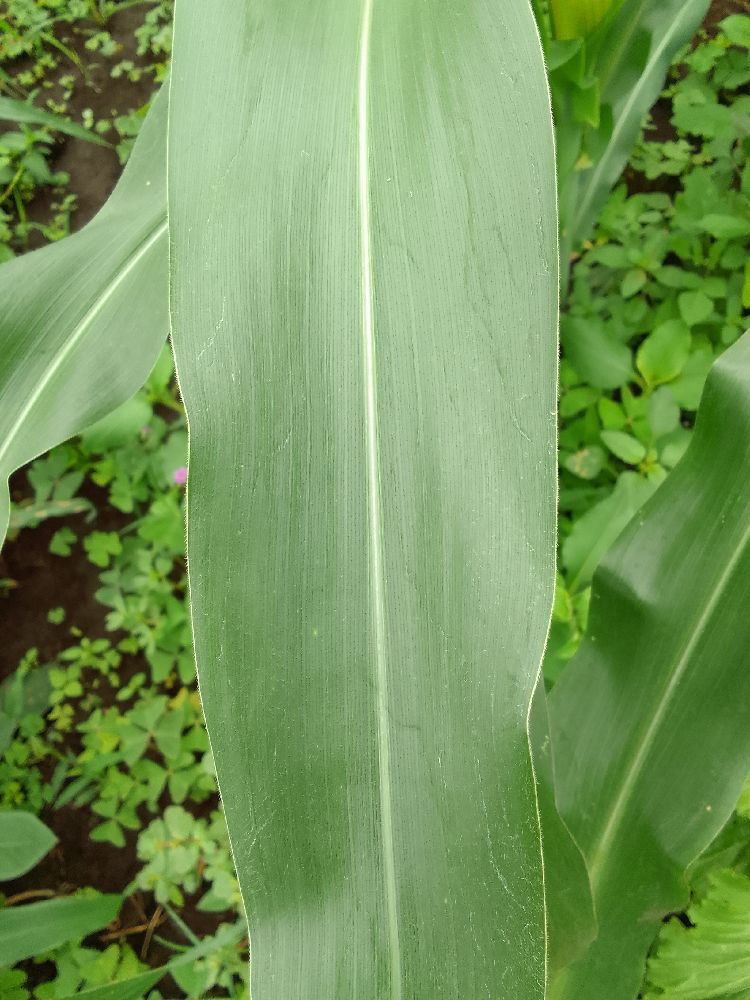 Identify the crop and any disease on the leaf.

maize, healthy
